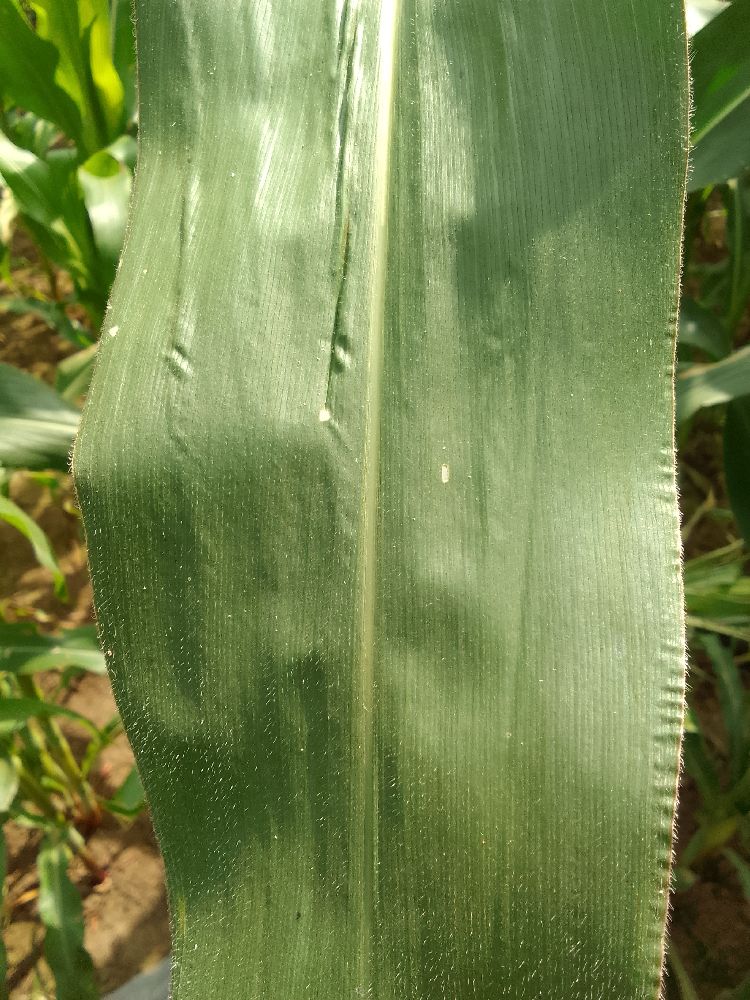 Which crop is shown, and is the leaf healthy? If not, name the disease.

maize, healthy
